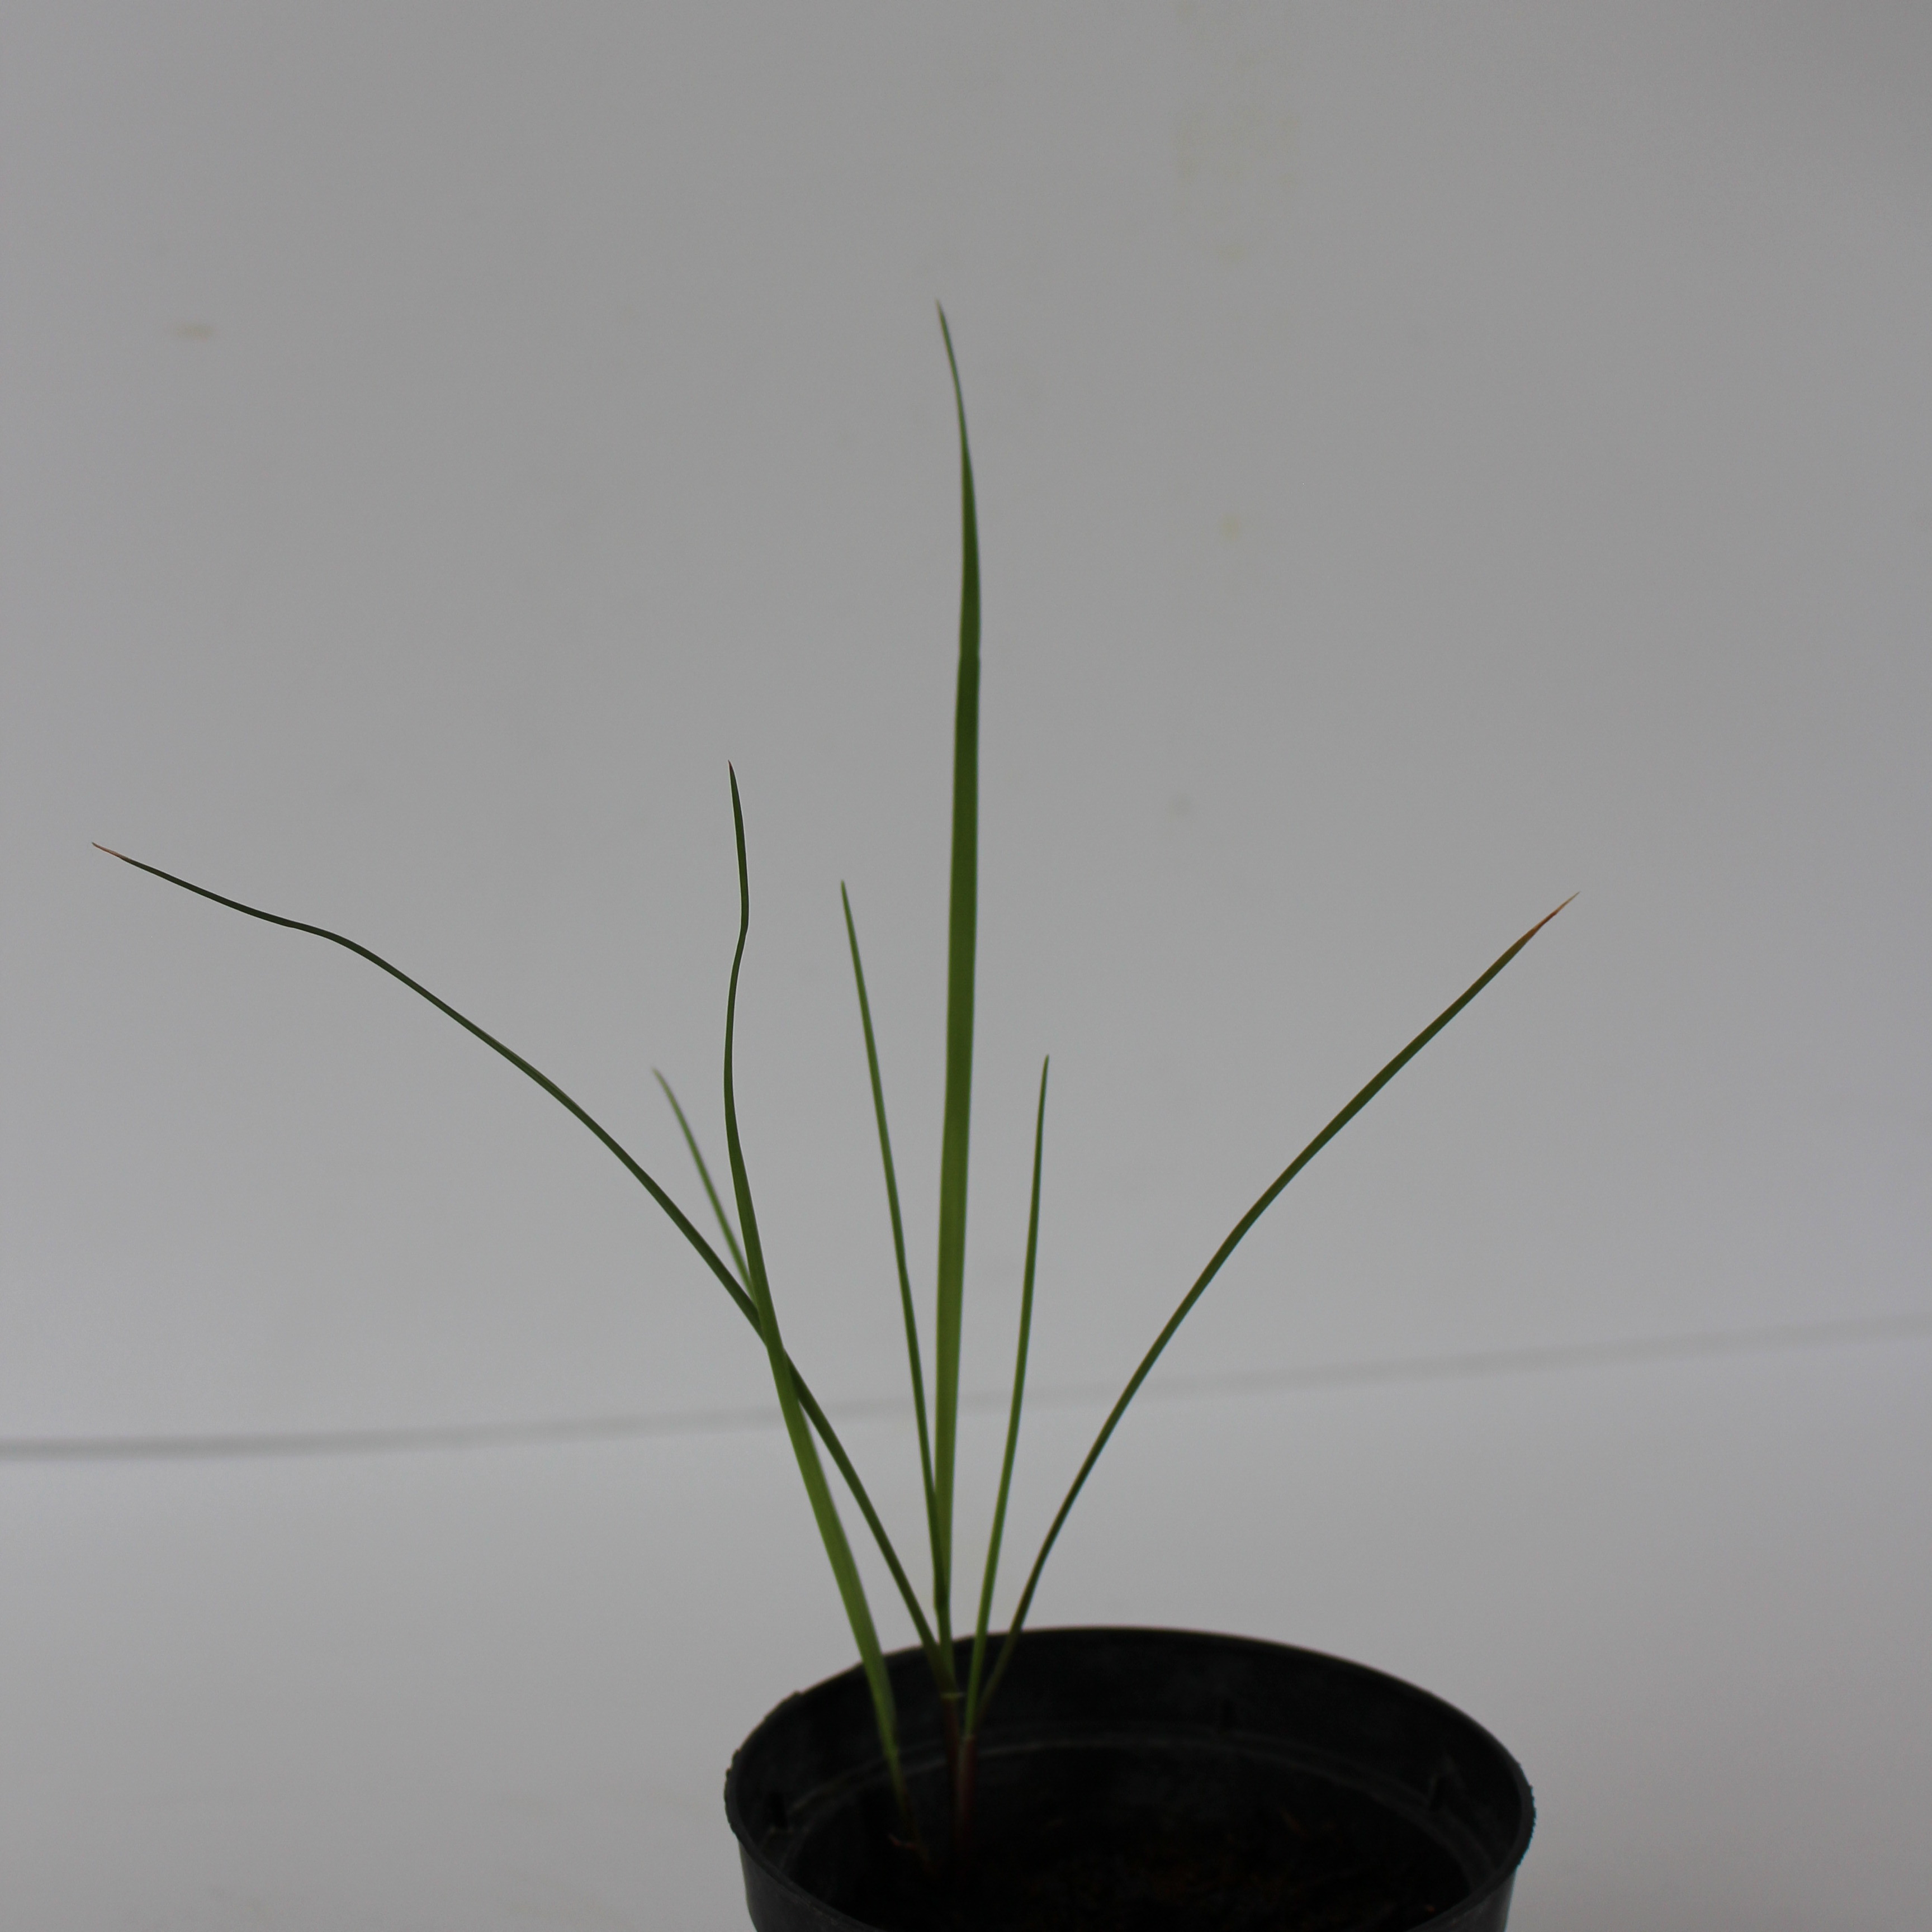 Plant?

Lolium multiflorum
